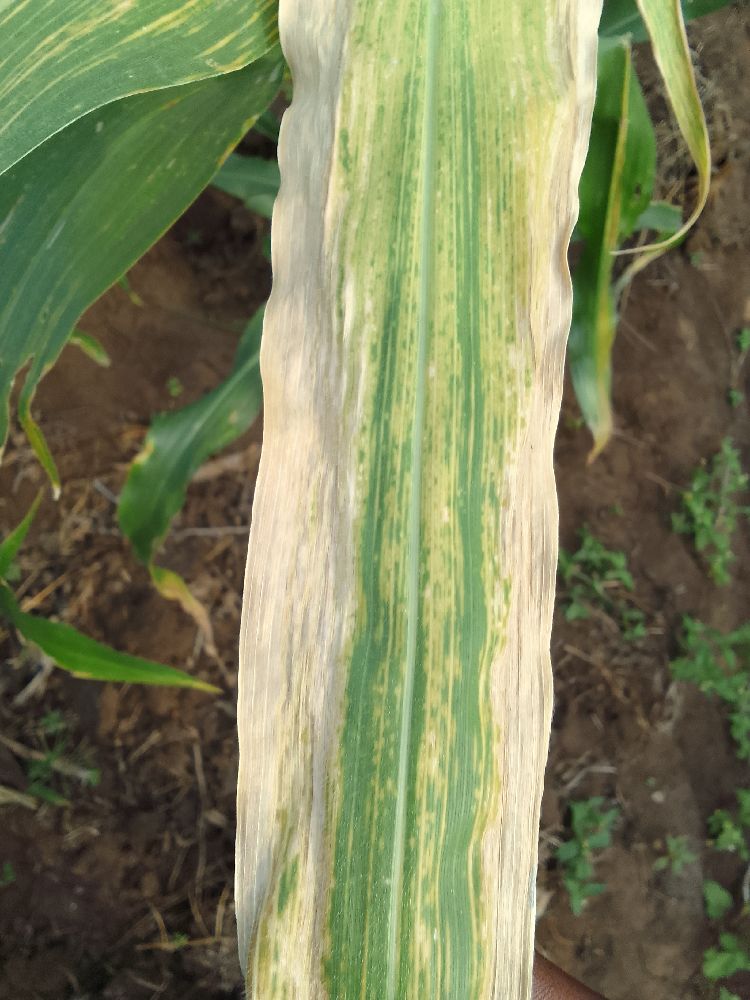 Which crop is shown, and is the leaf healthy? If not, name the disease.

maize, maize lethal necrosis
